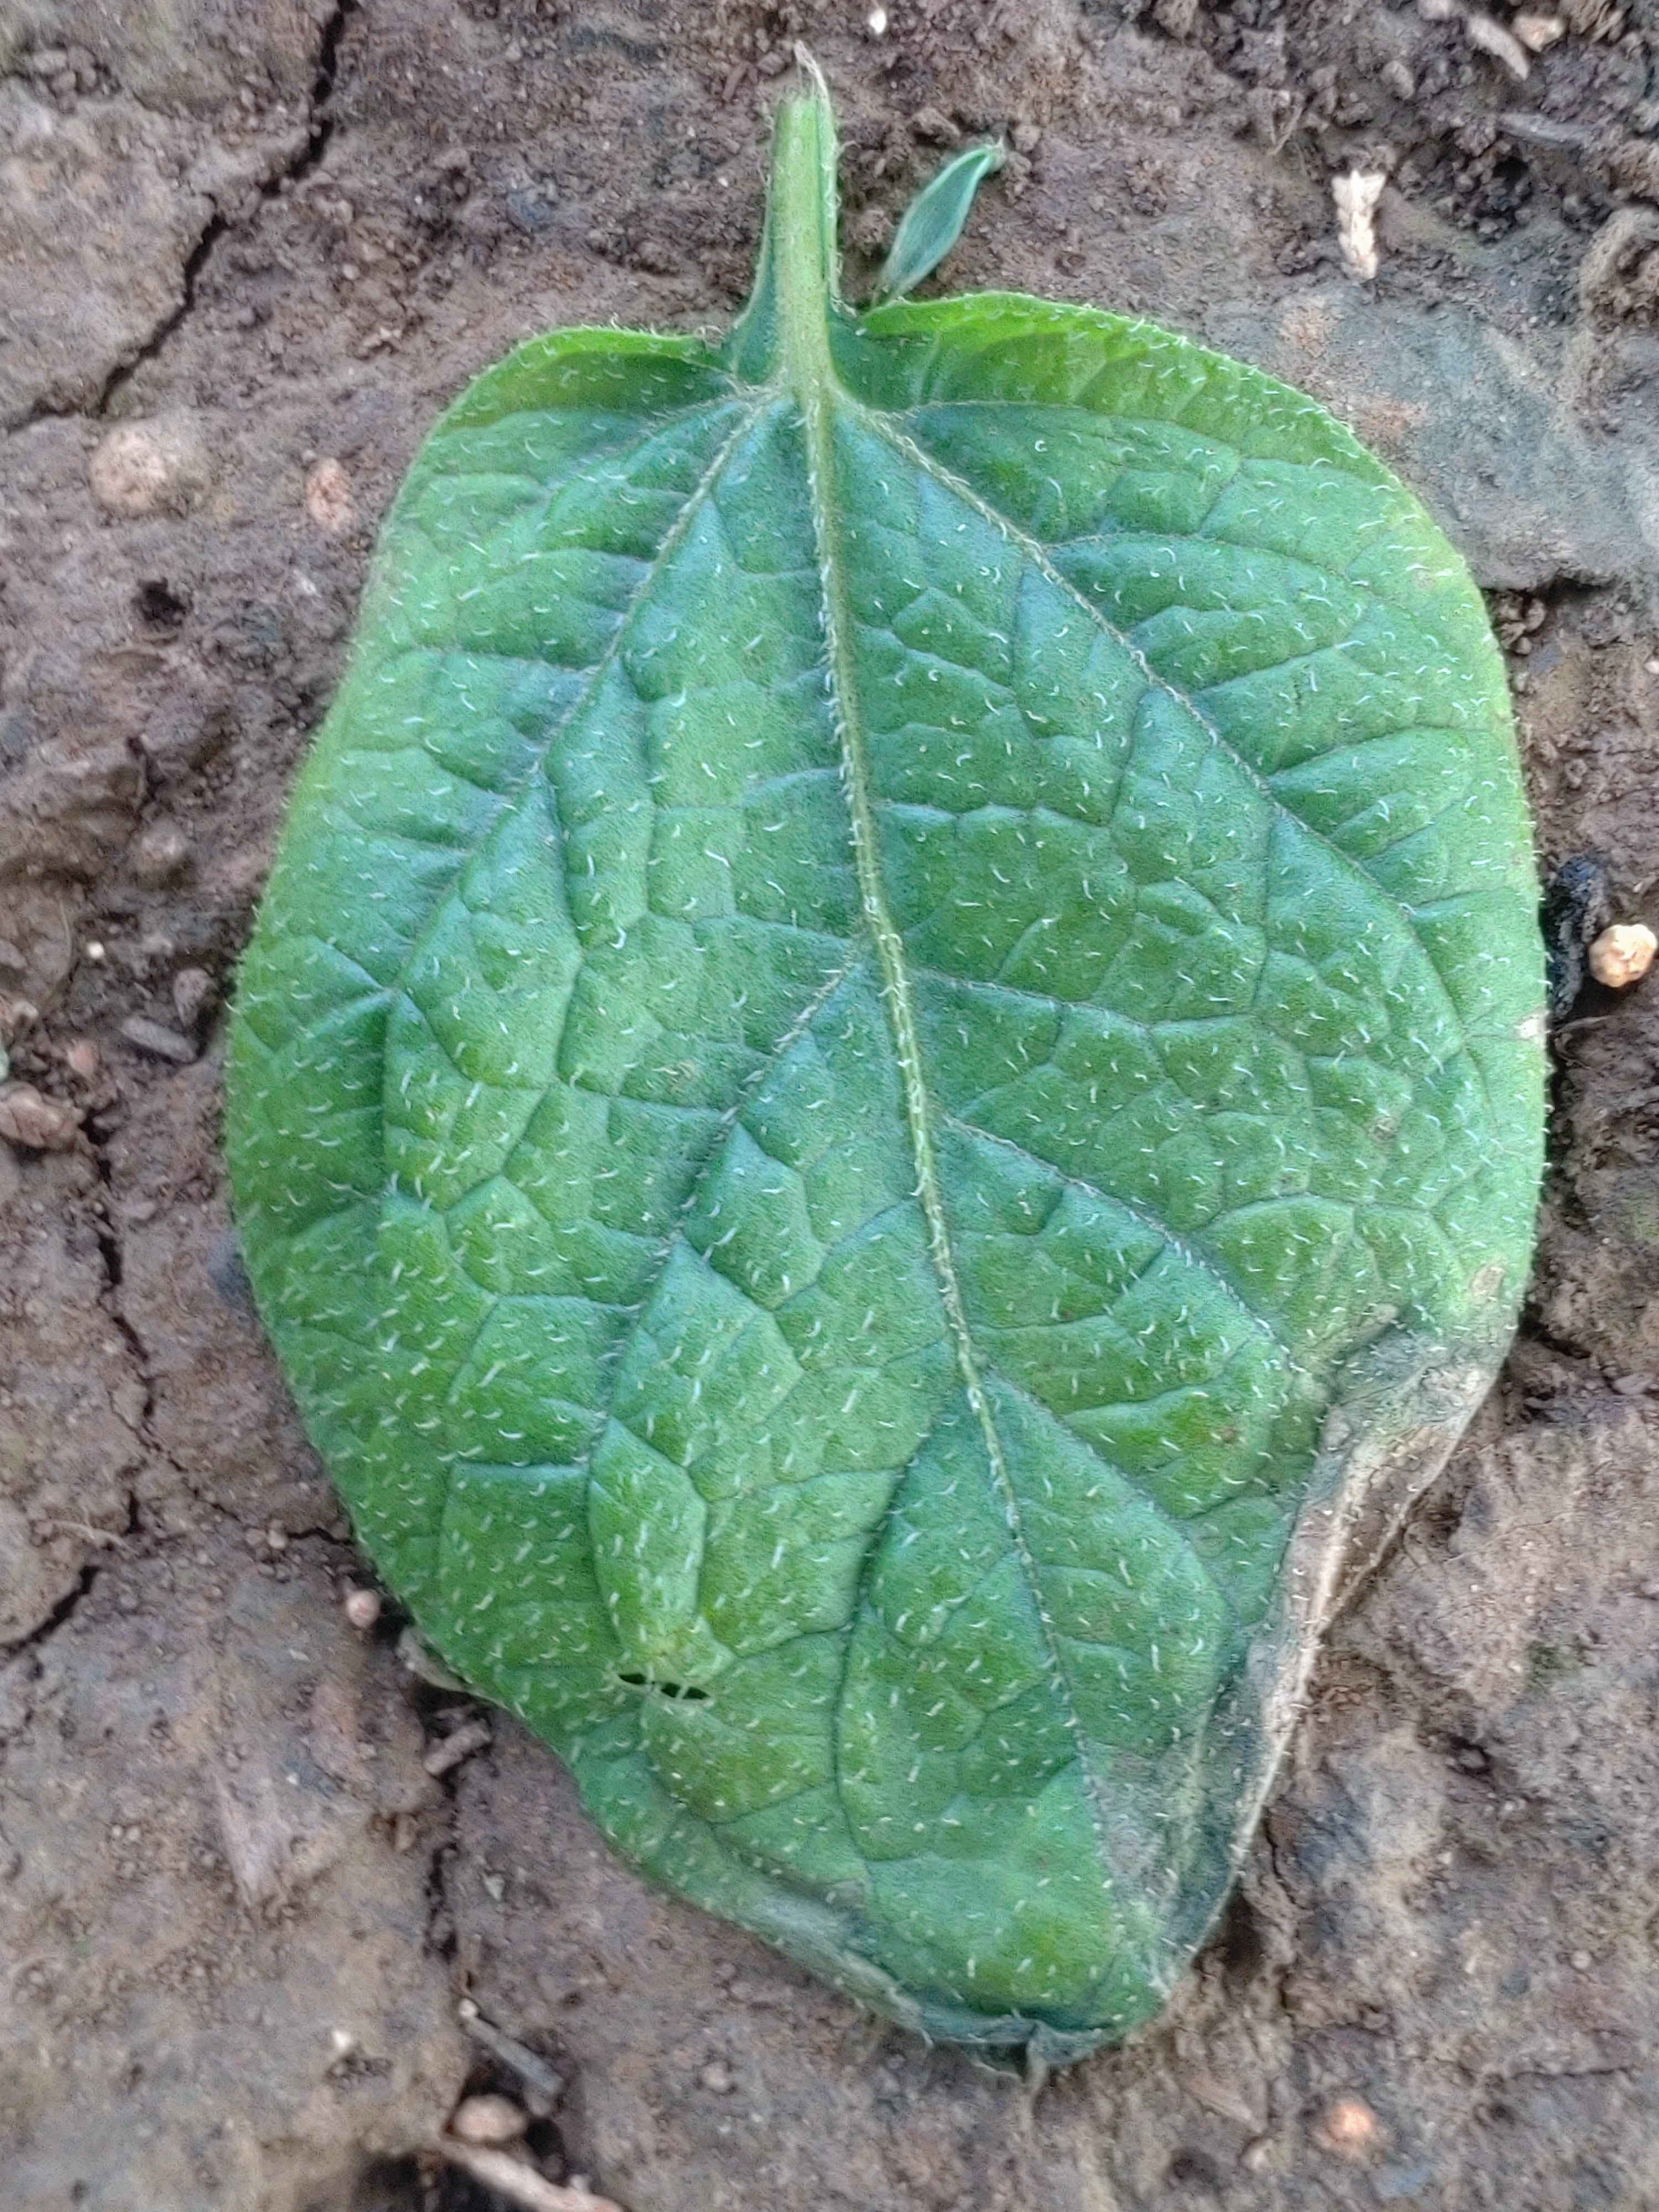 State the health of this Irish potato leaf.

early blight
